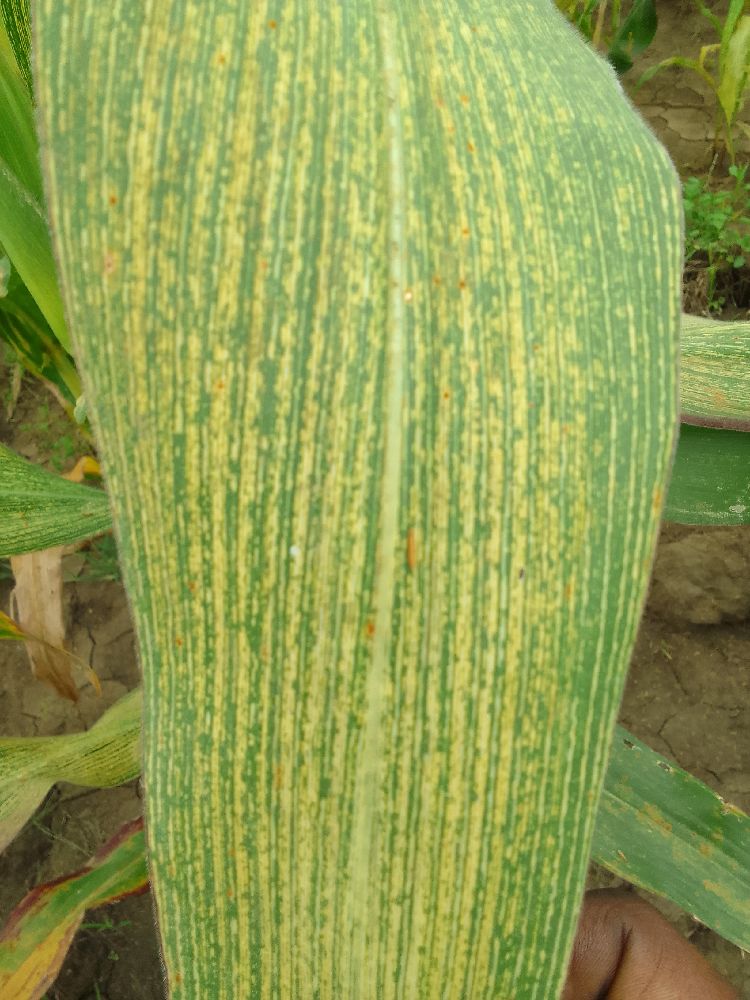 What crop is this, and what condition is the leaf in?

maize, maize streak virus
